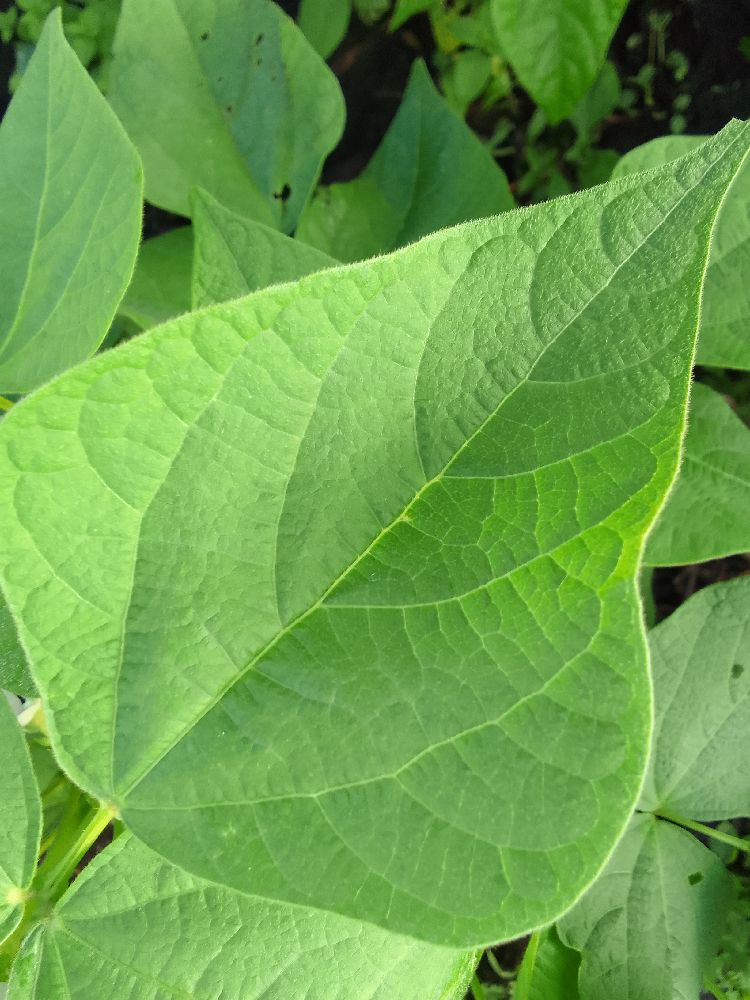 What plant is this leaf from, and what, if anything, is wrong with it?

common bean, healthy
